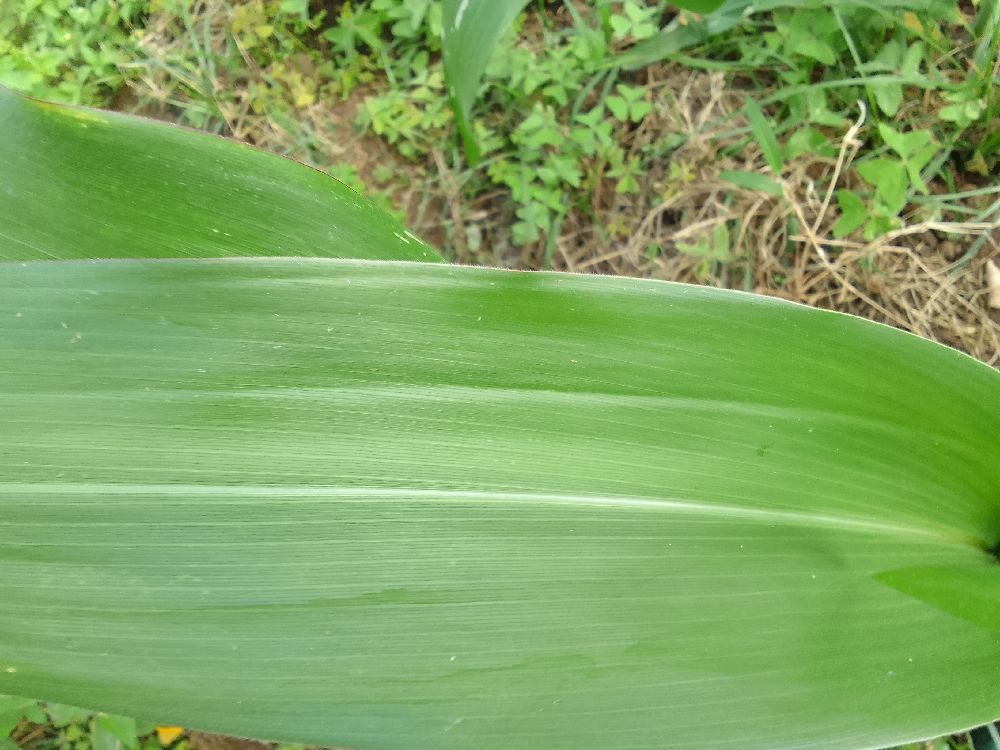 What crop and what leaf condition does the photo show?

maize, healthy
